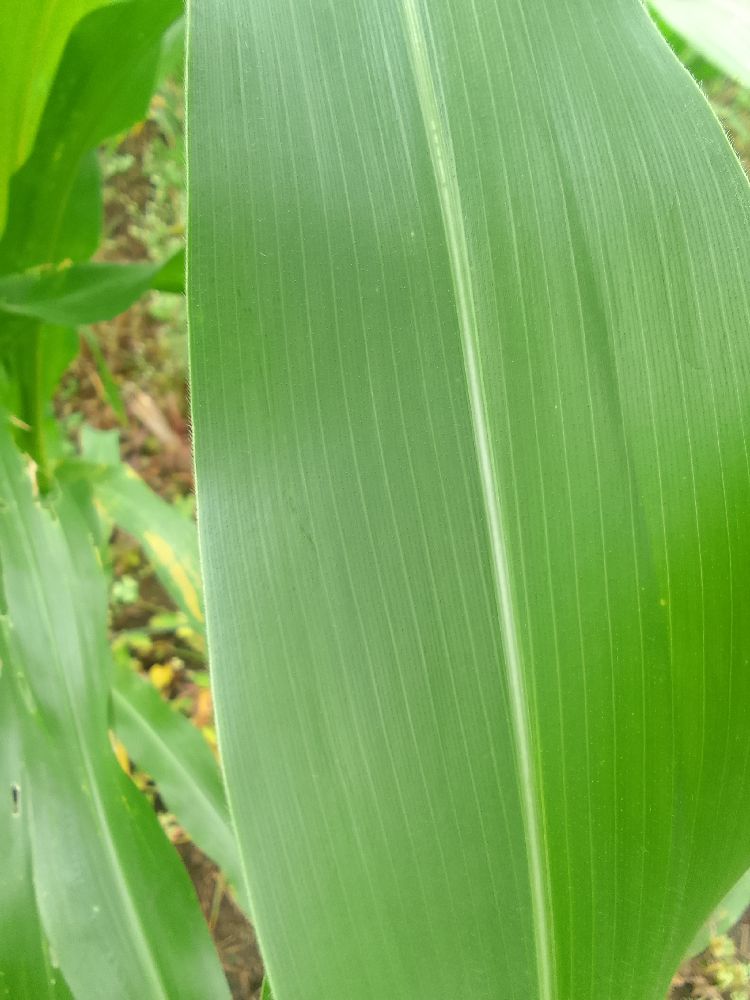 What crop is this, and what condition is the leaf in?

maize, healthy
